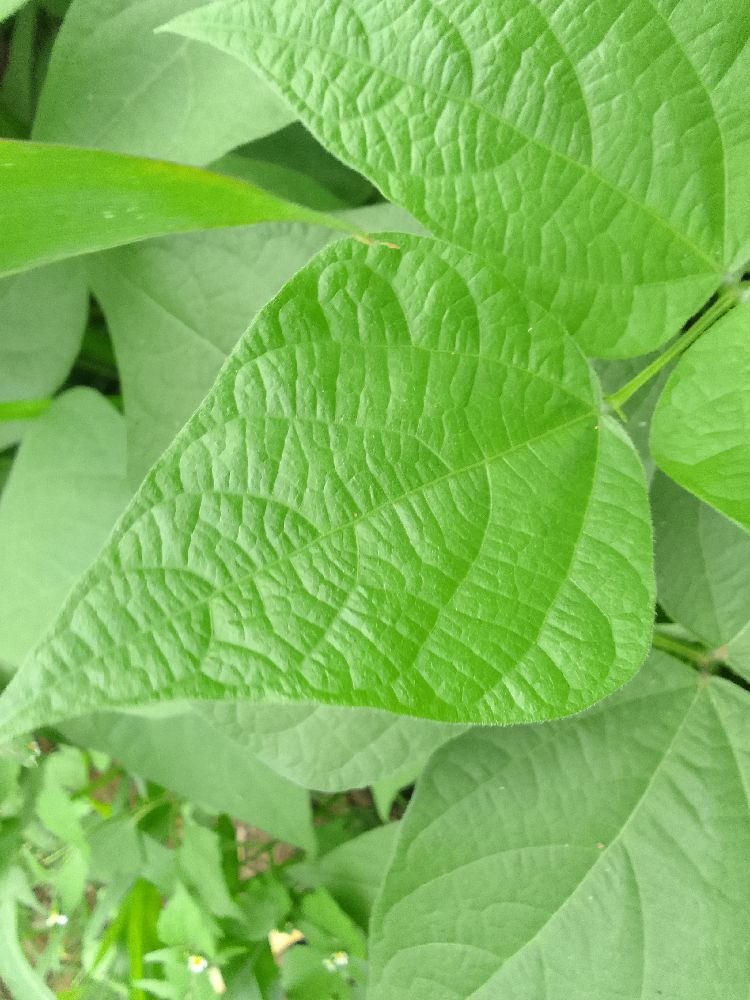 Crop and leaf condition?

common bean, healthy
